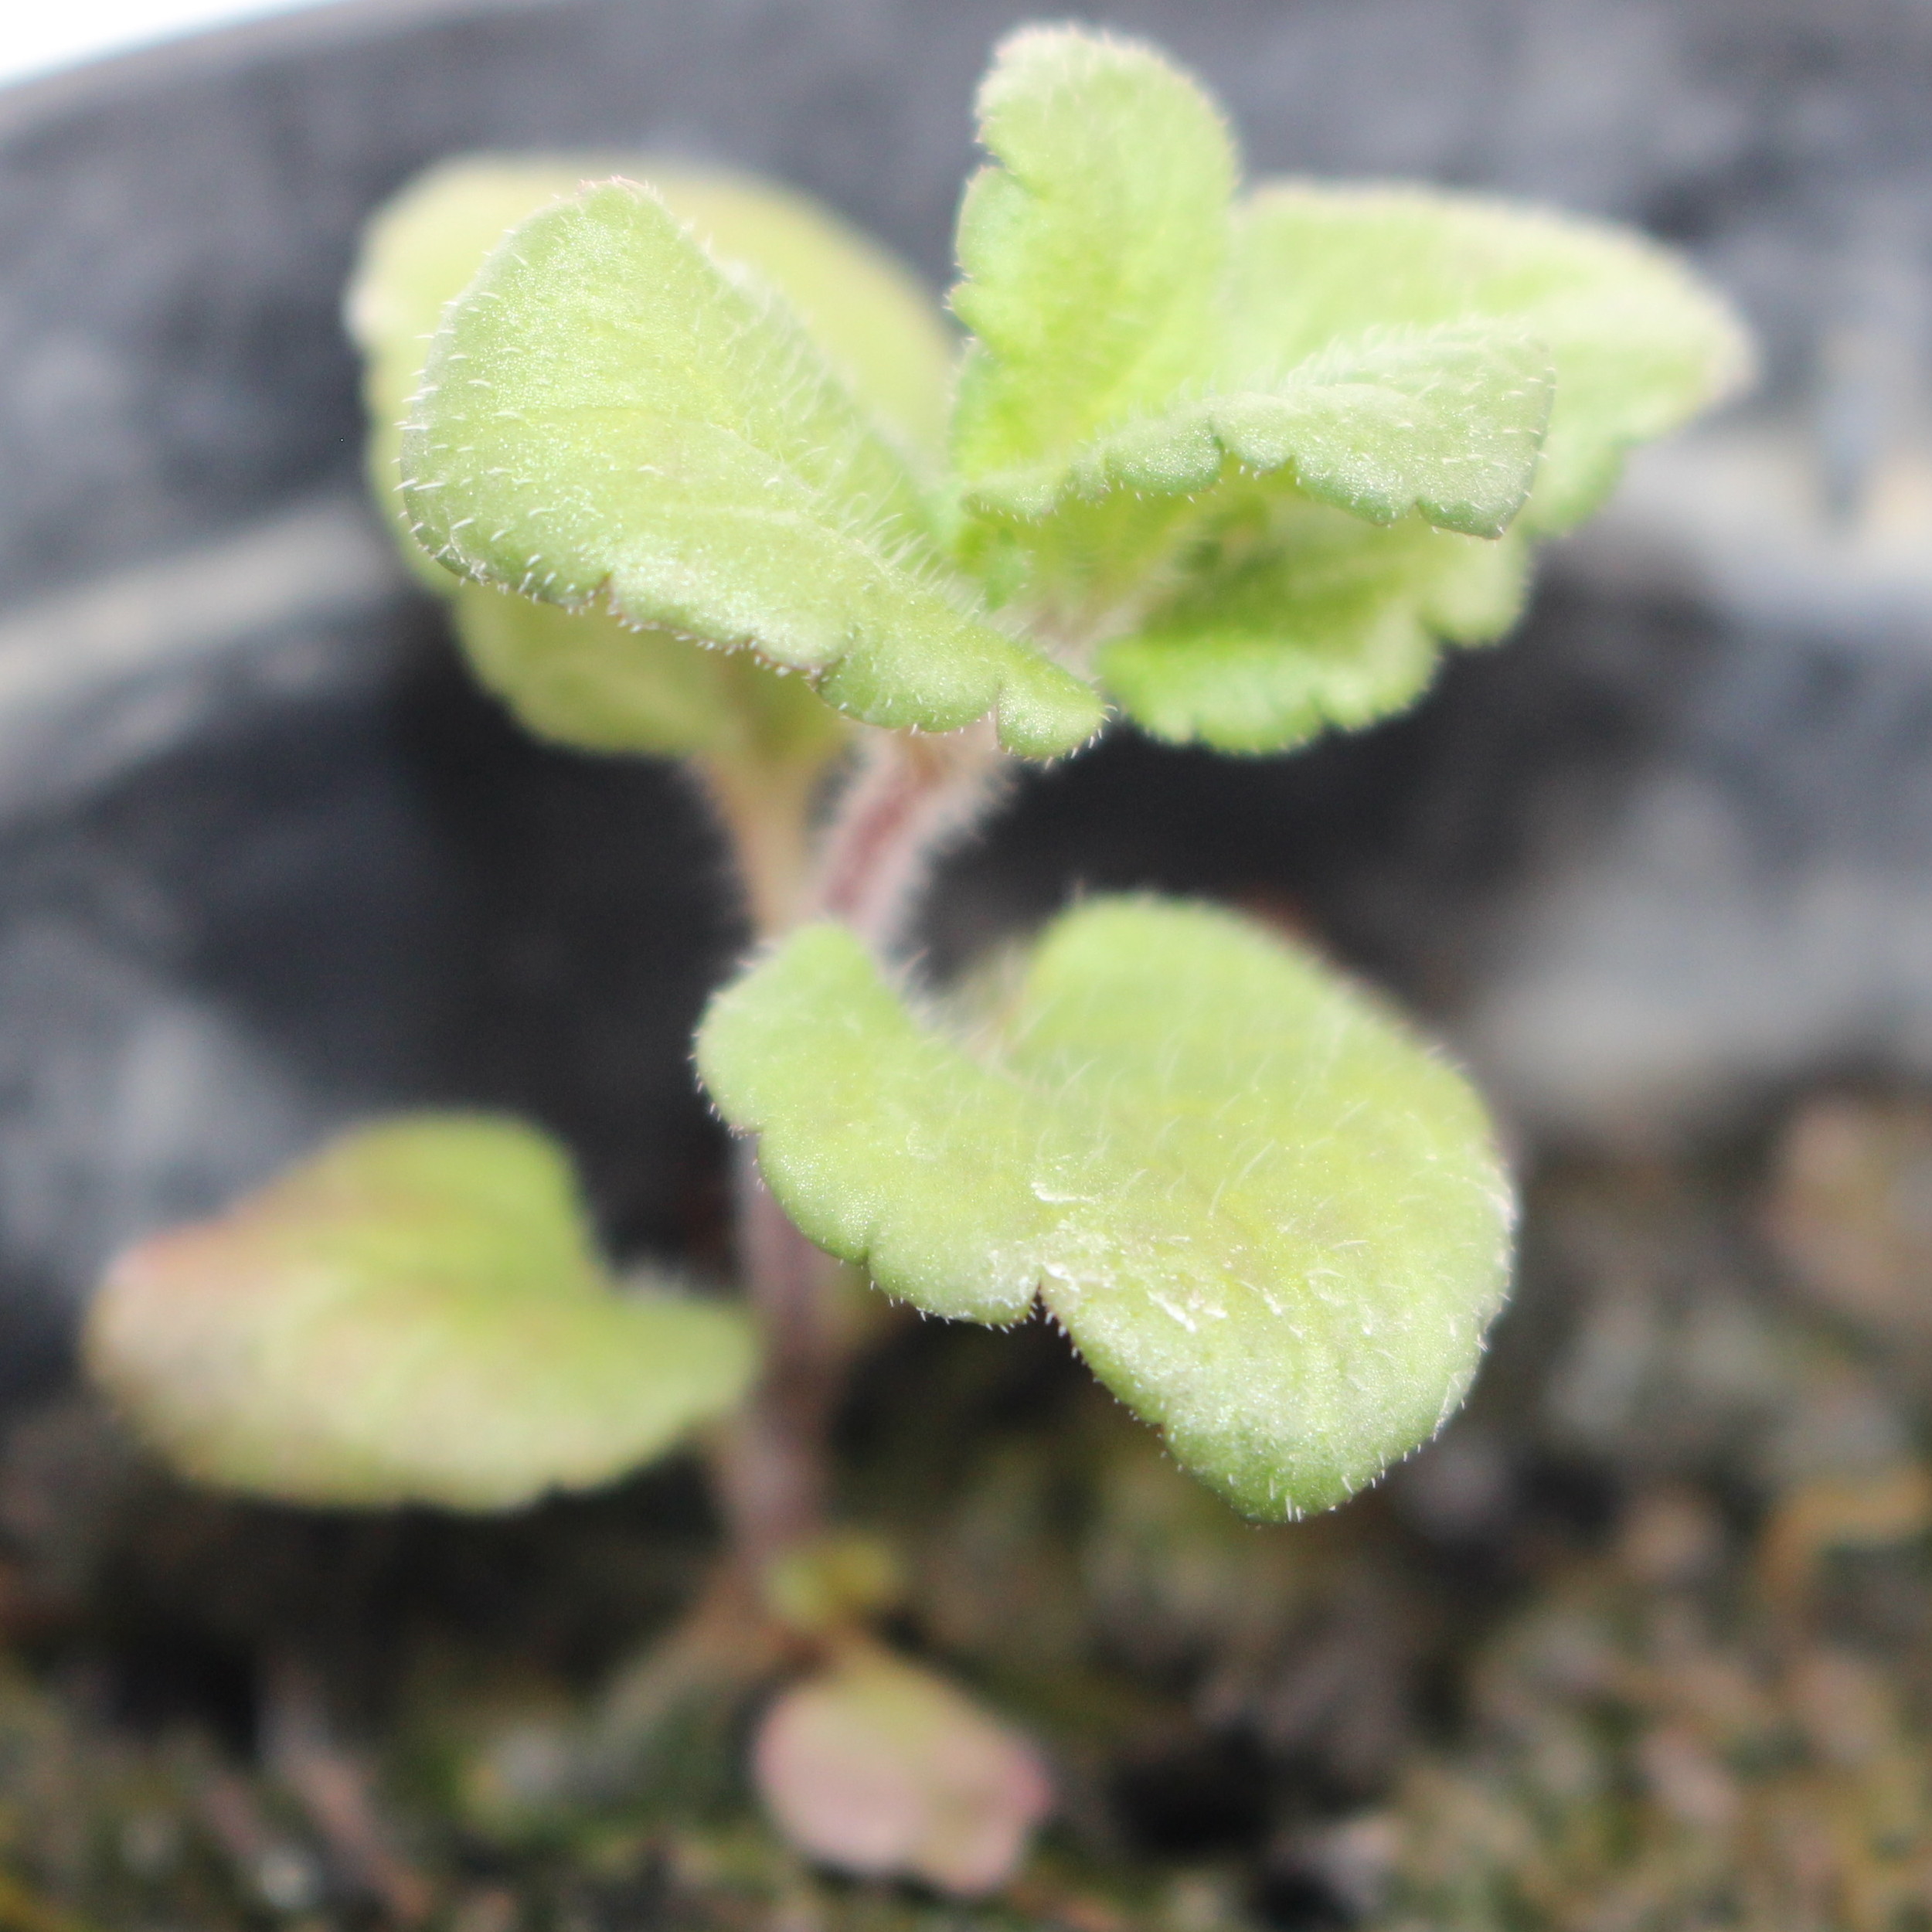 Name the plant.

Veronica persica
